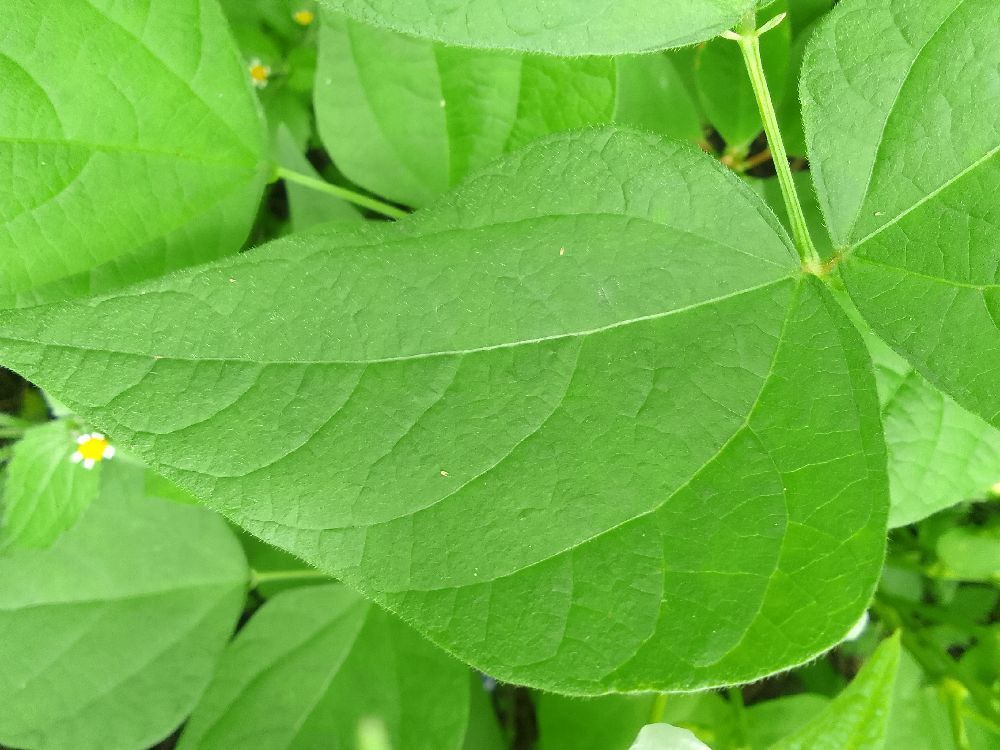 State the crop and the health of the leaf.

common bean, healthy
